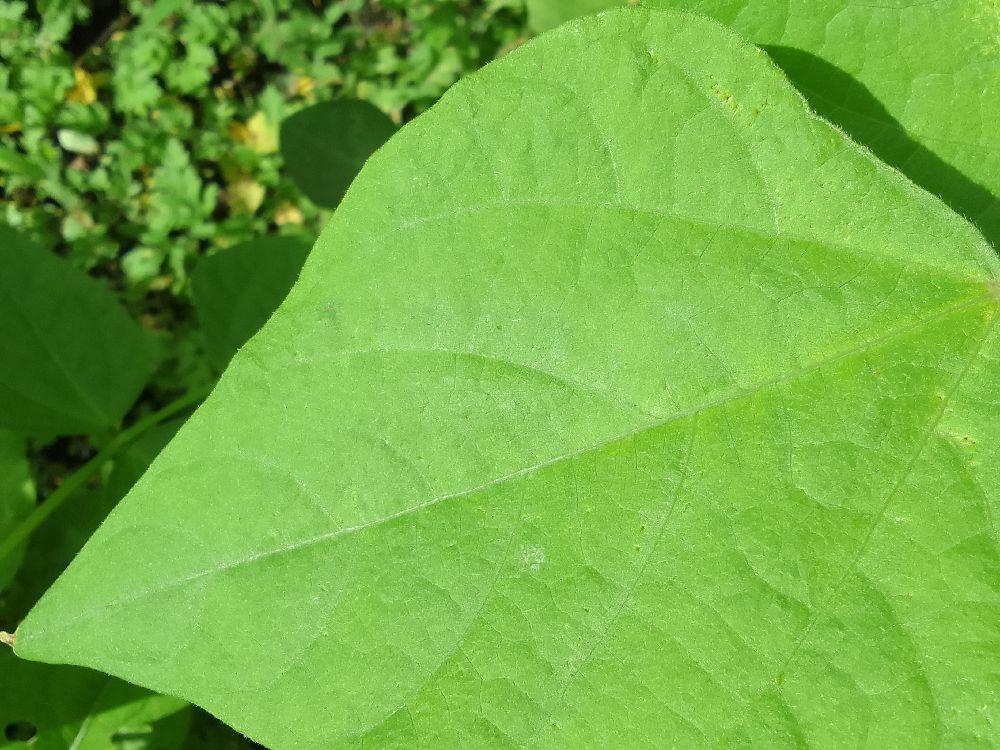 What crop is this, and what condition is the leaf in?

common bean, healthy
